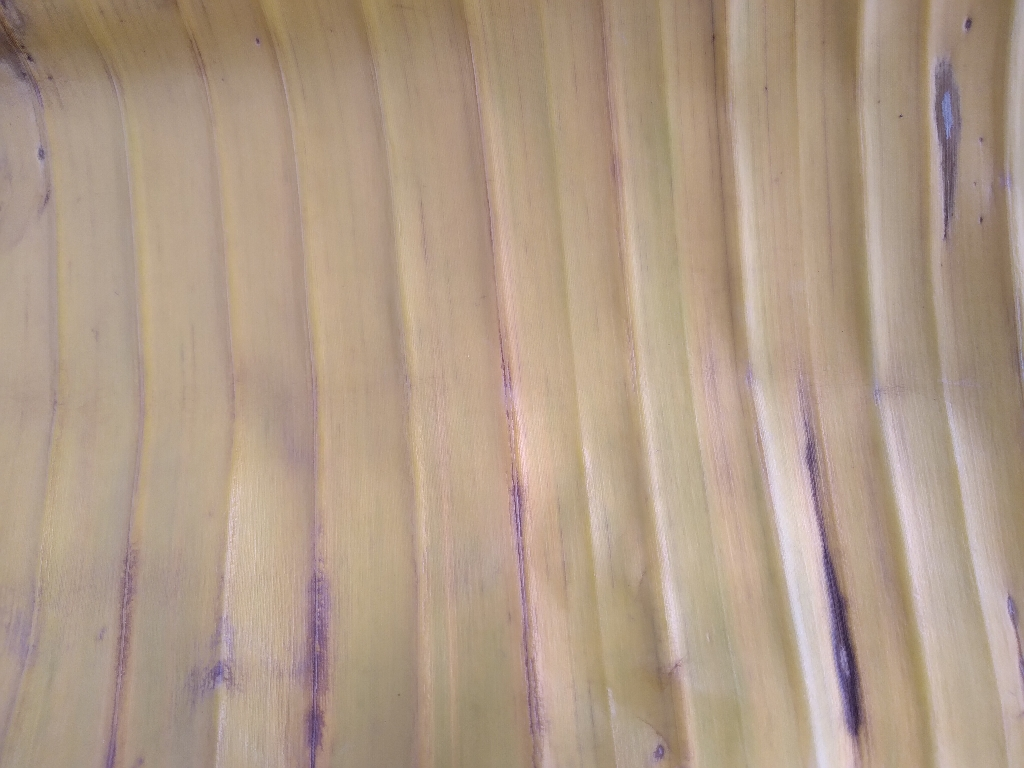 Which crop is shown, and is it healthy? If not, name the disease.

banana, fusarium wilt race 1
